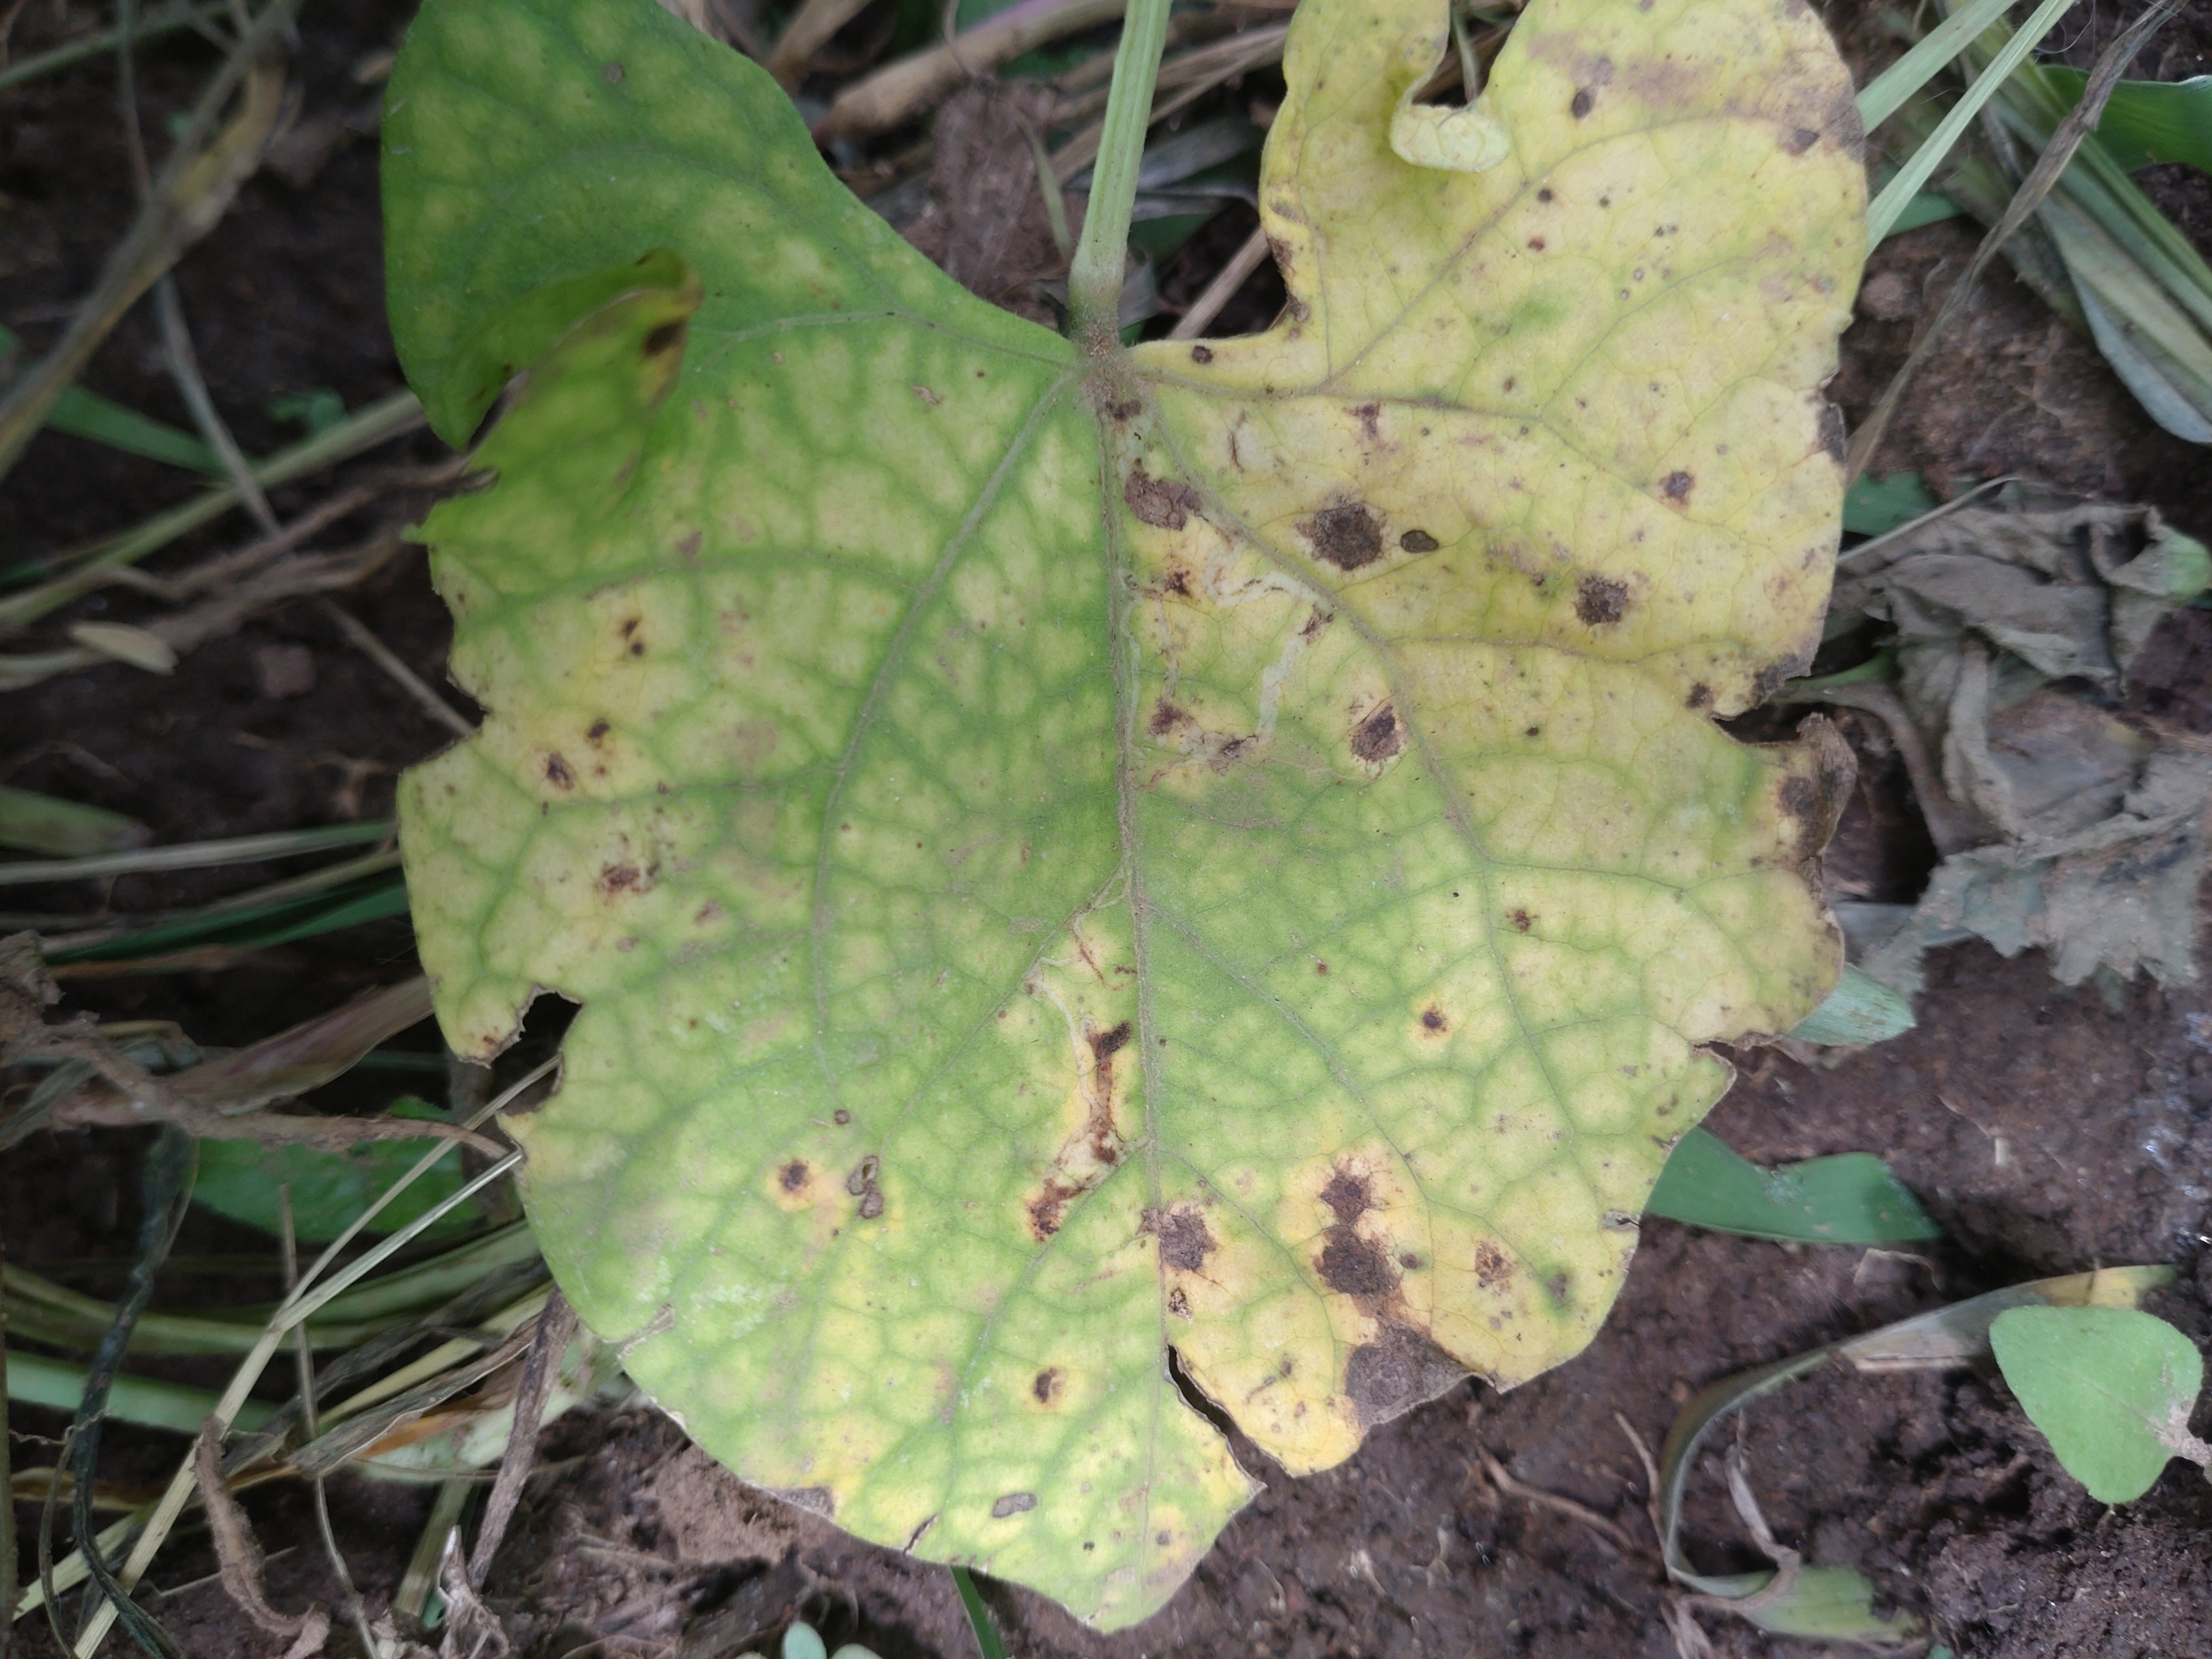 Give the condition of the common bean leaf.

rust
